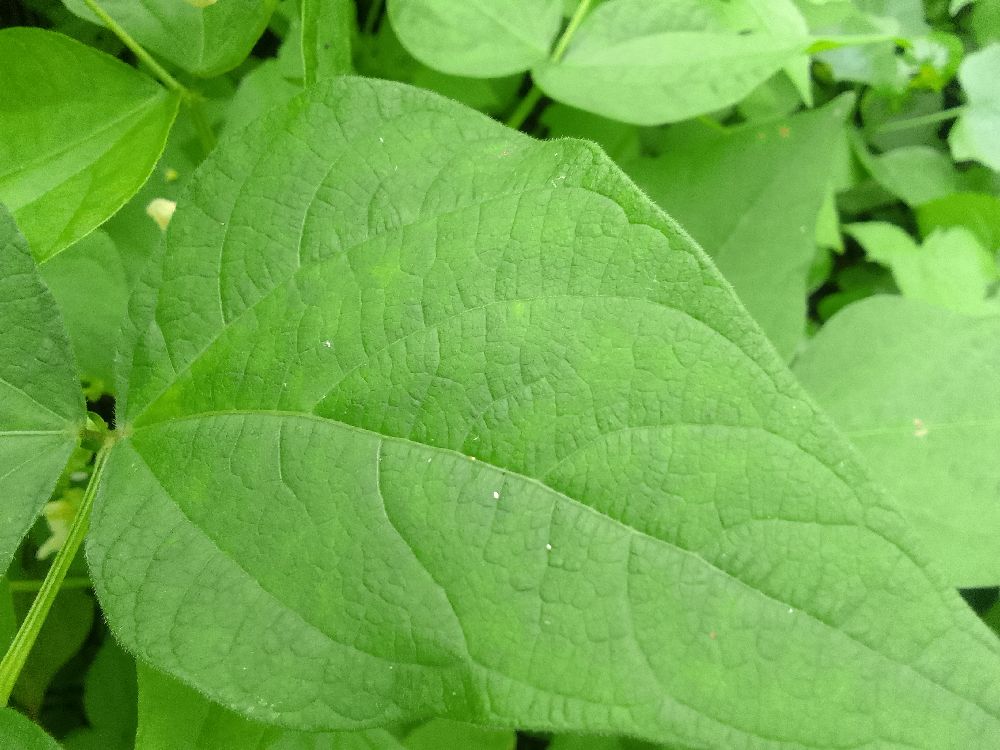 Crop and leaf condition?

common bean, healthy
